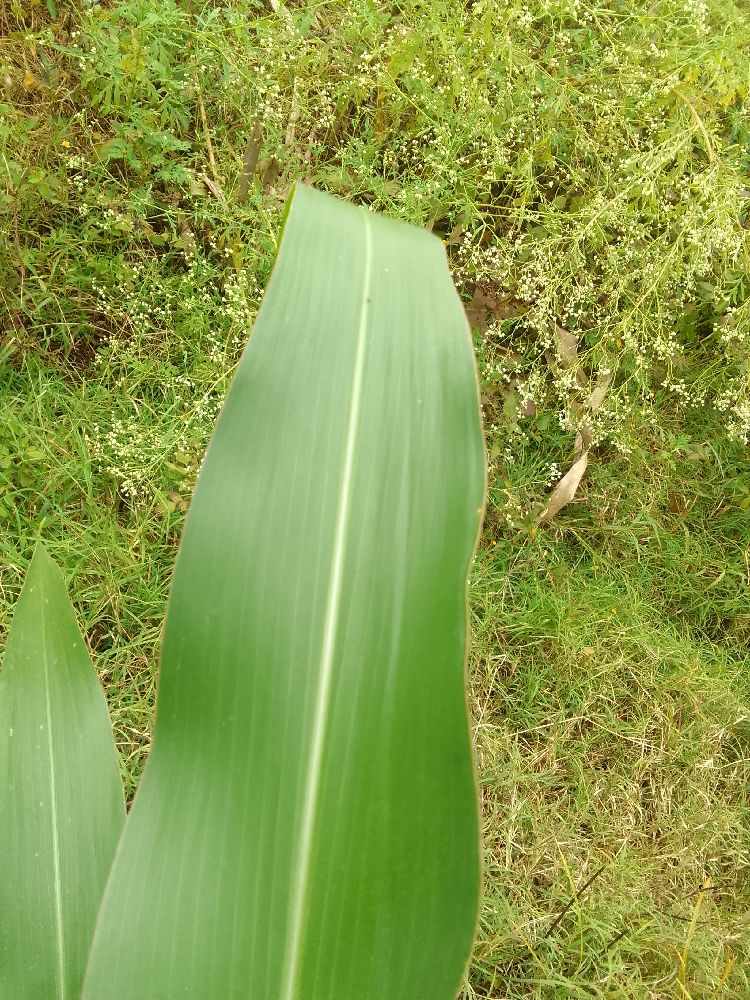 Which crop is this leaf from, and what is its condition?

maize, healthy
